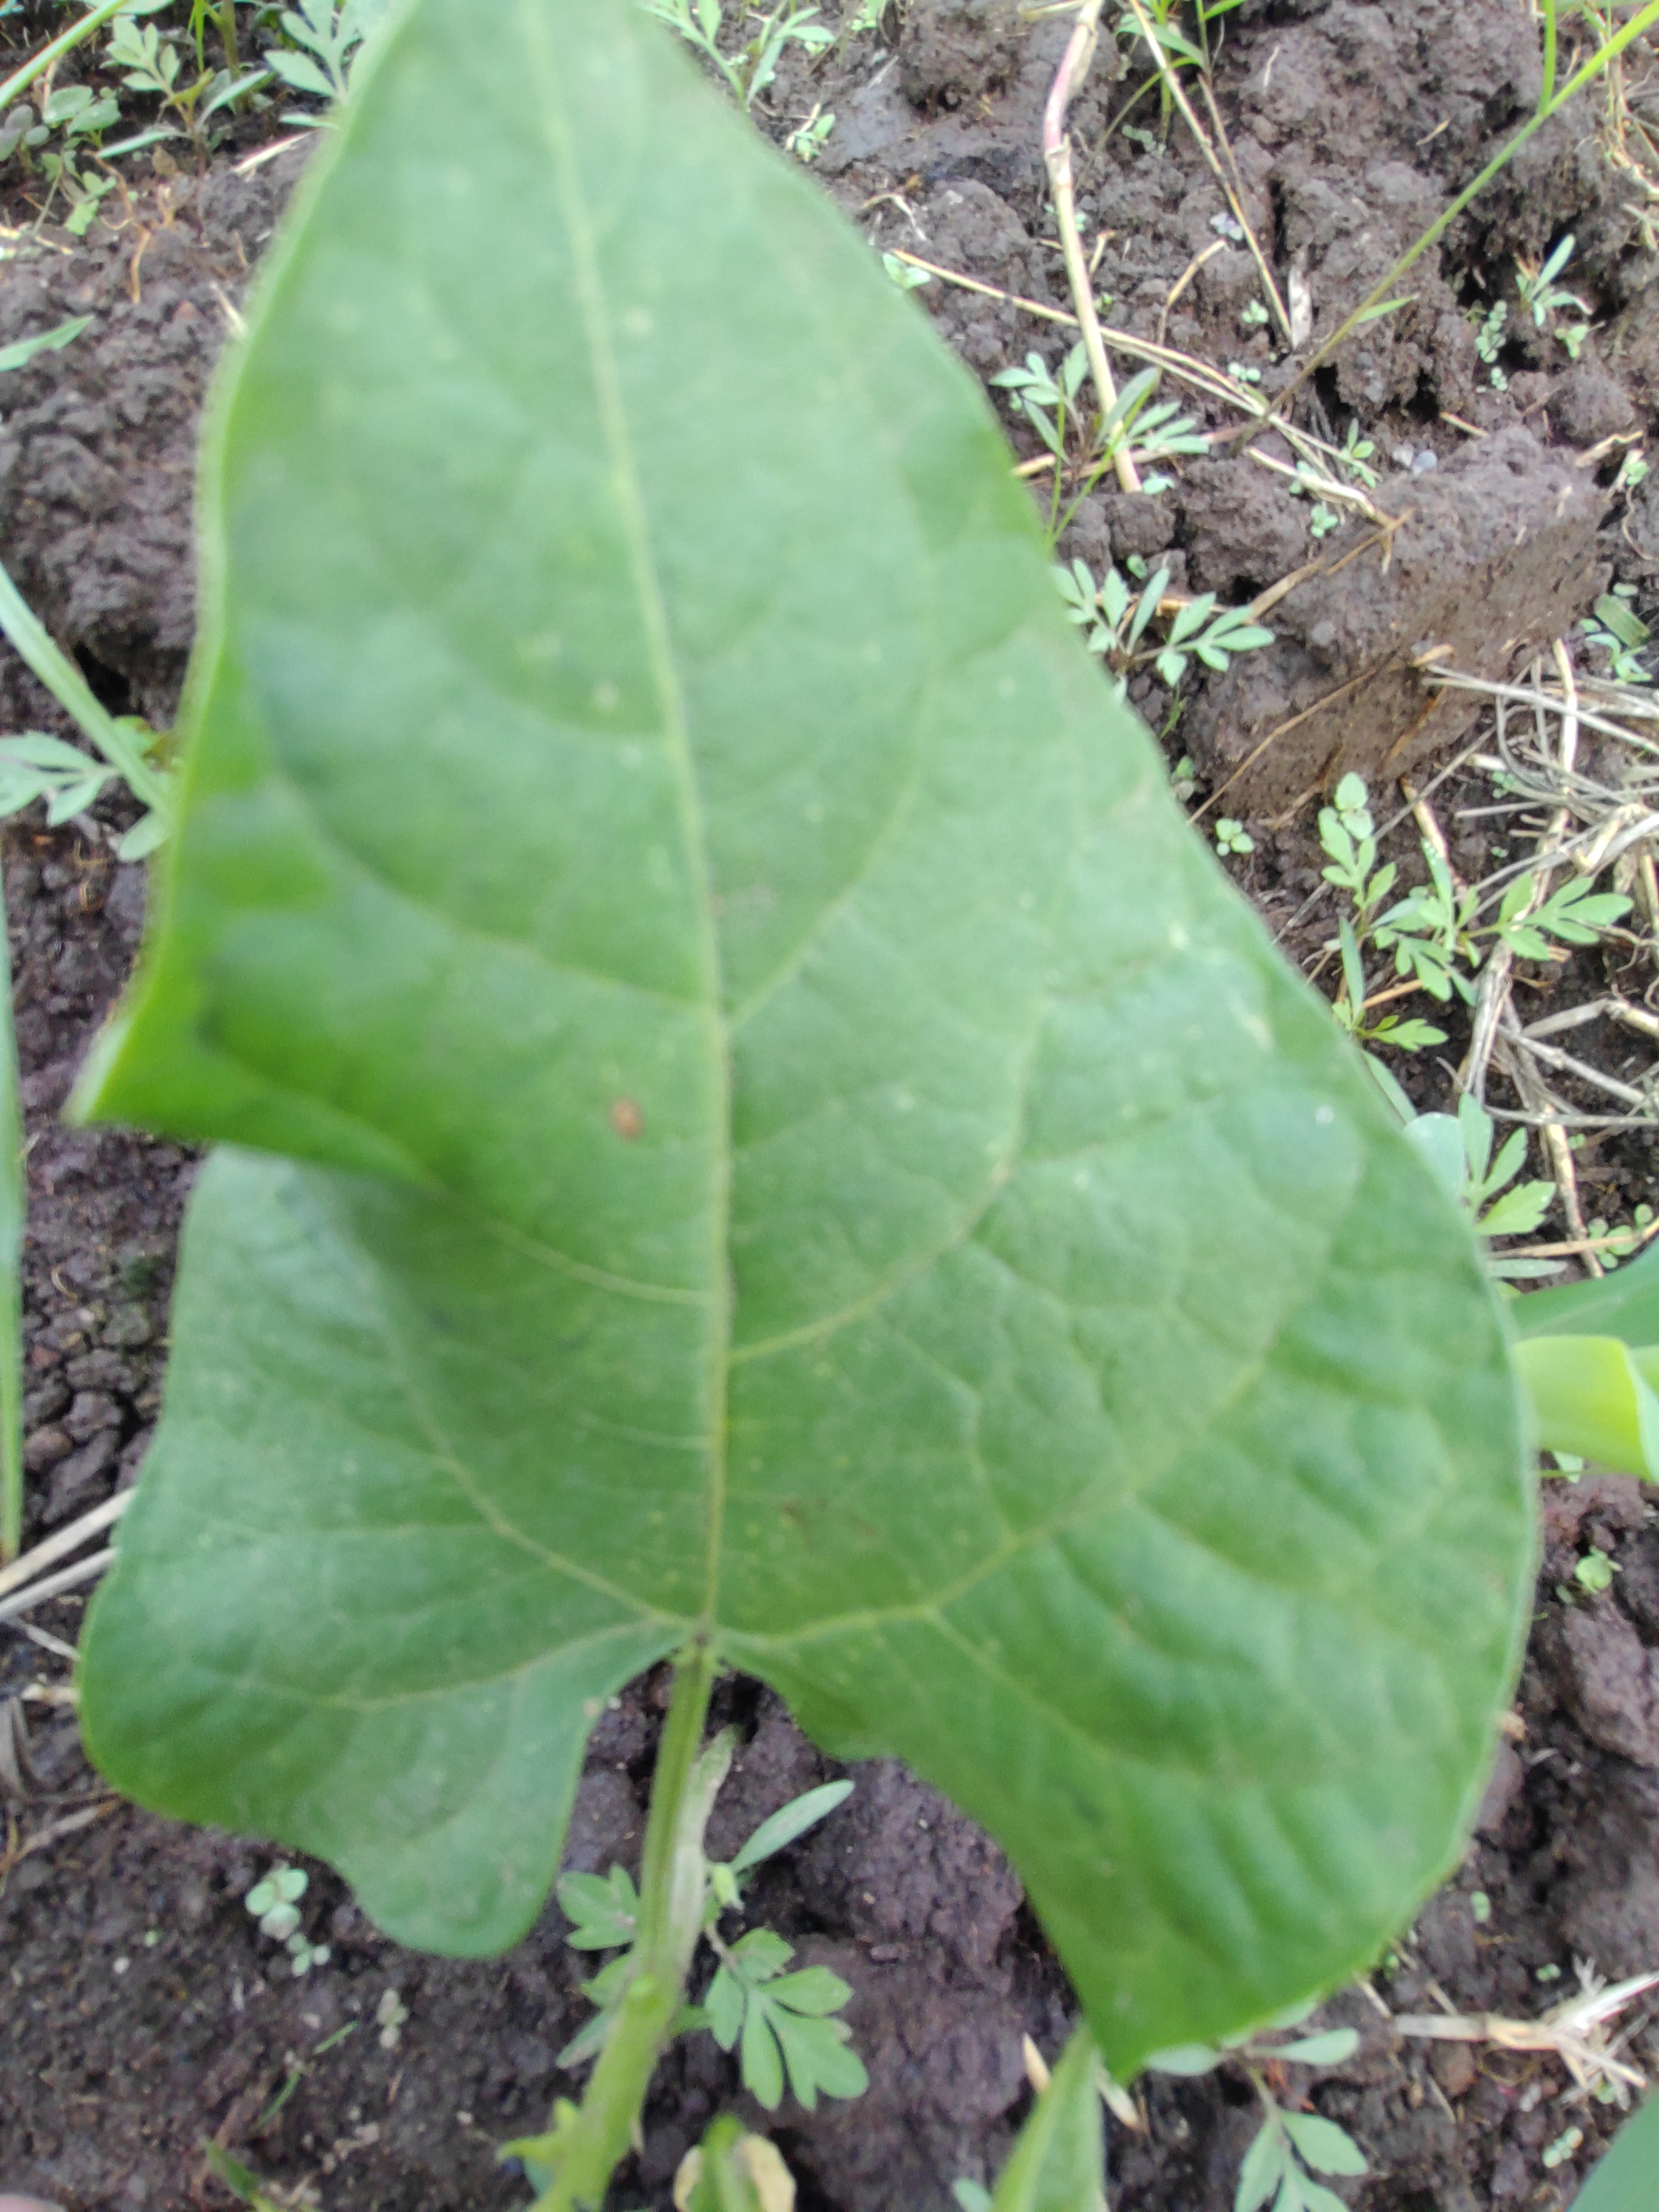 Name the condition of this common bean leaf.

healthy
